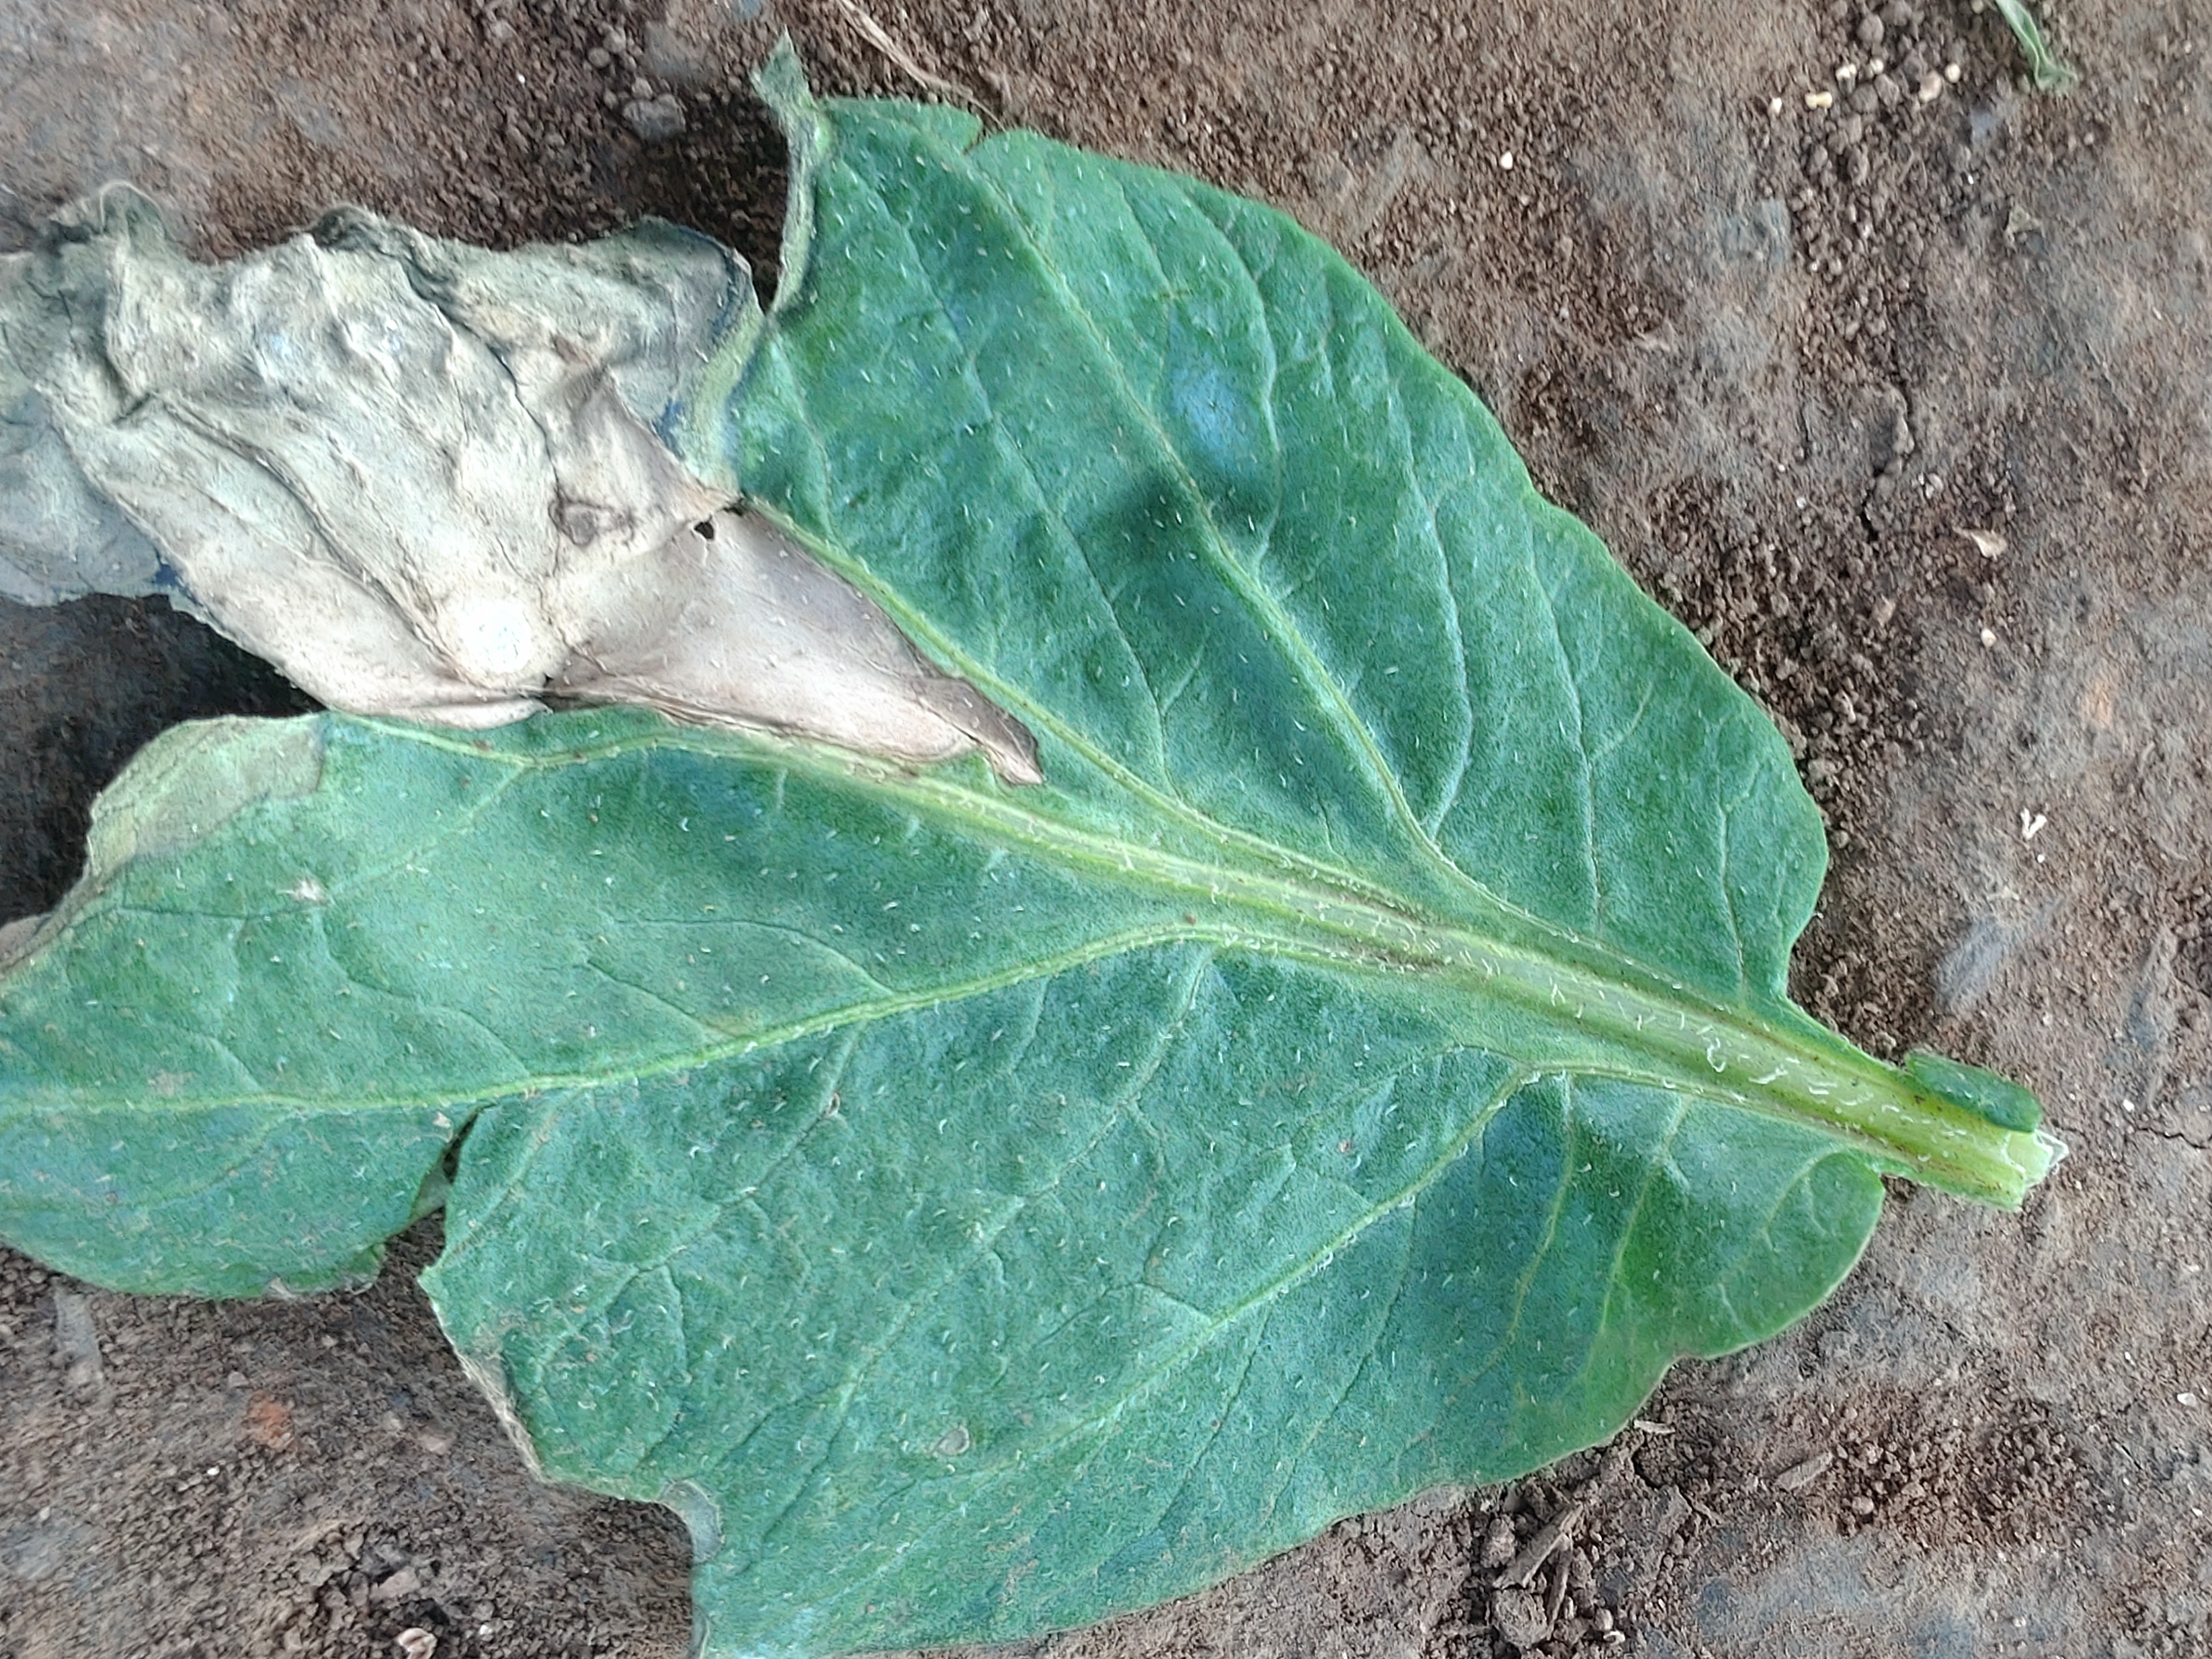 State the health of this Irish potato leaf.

early blight
